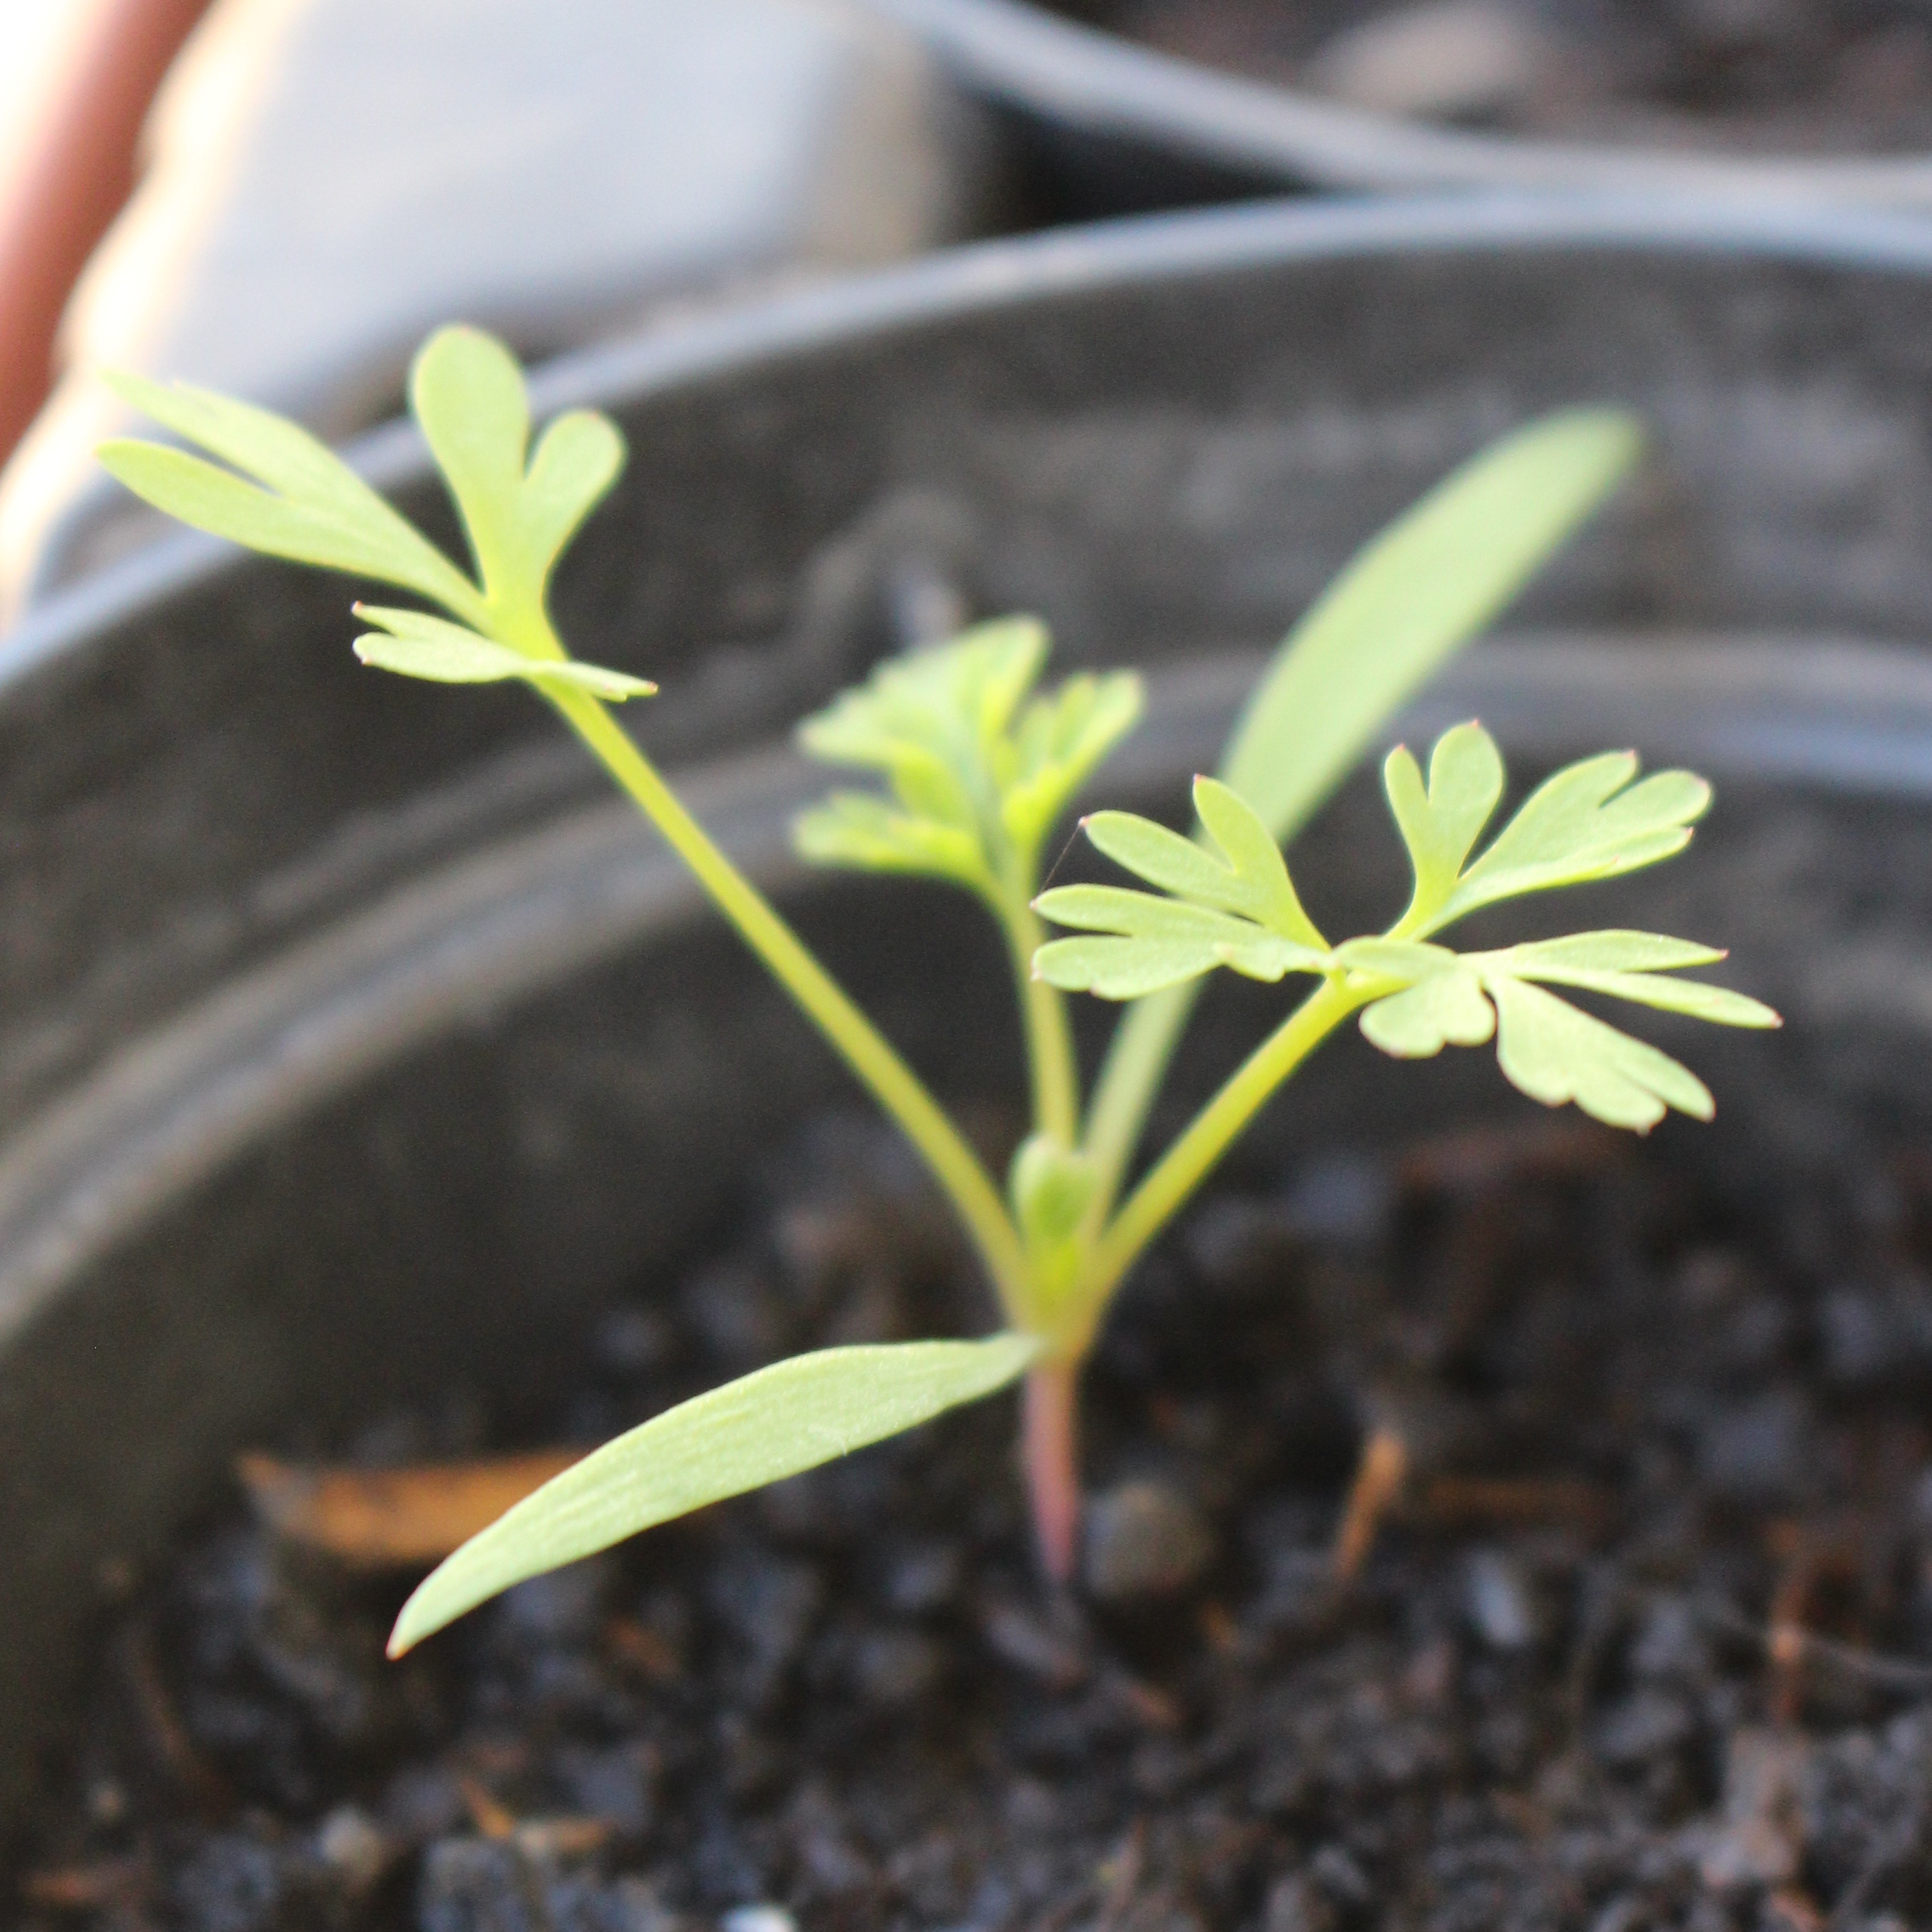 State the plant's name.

Fumaria officinalis
